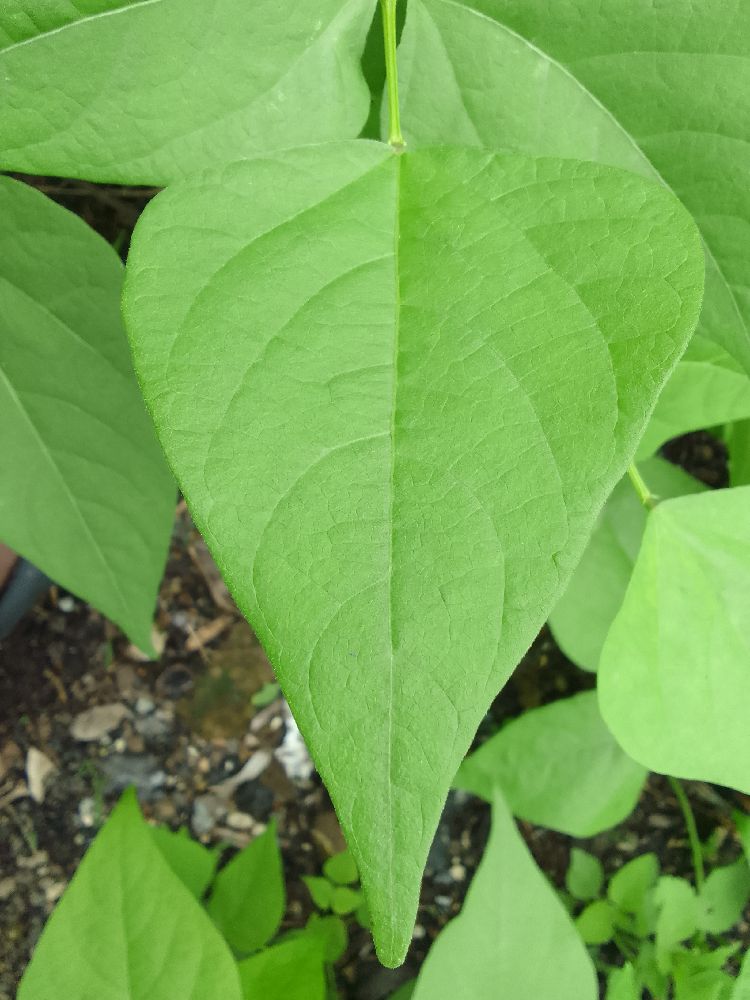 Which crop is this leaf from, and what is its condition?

common bean, healthy
